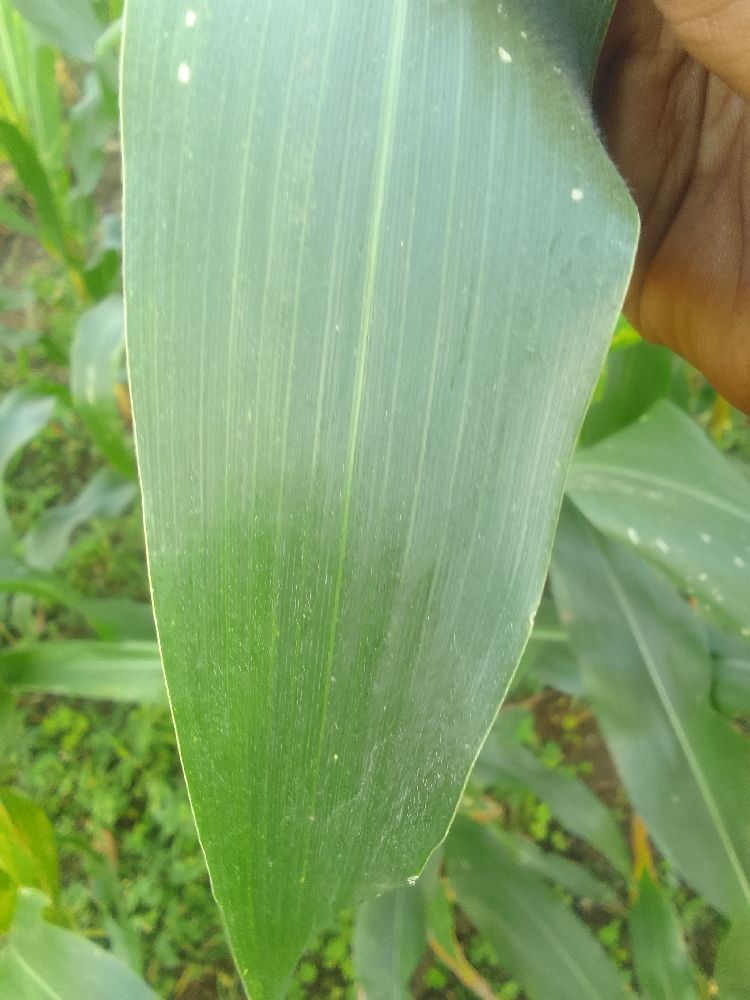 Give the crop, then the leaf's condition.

maize, healthy
